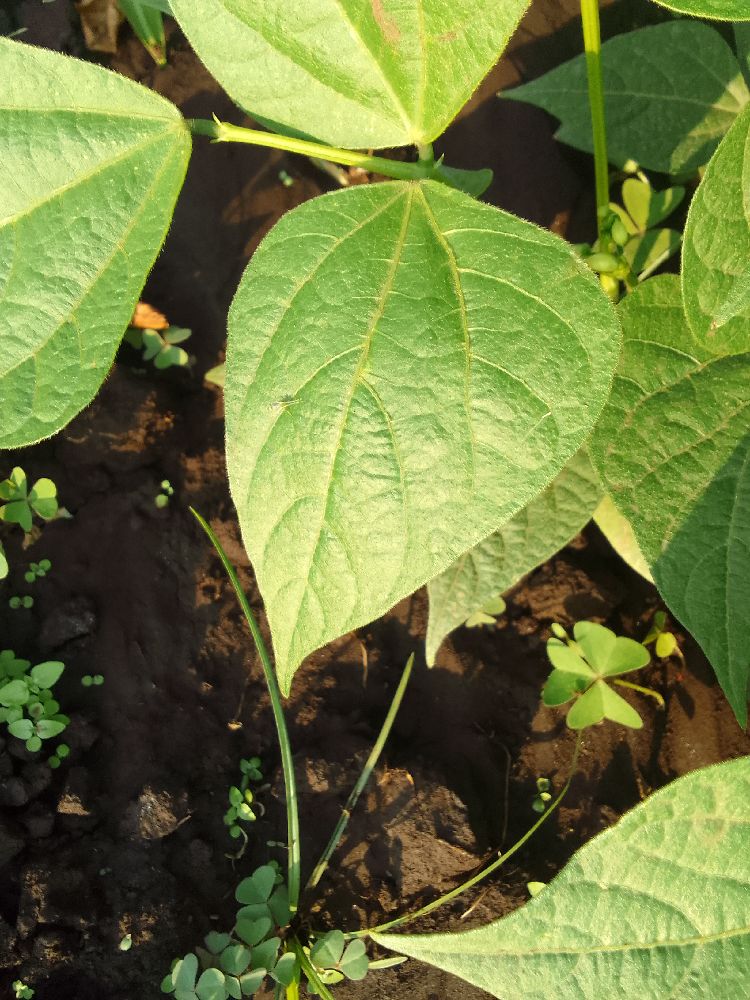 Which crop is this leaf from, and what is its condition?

common bean, healthy
